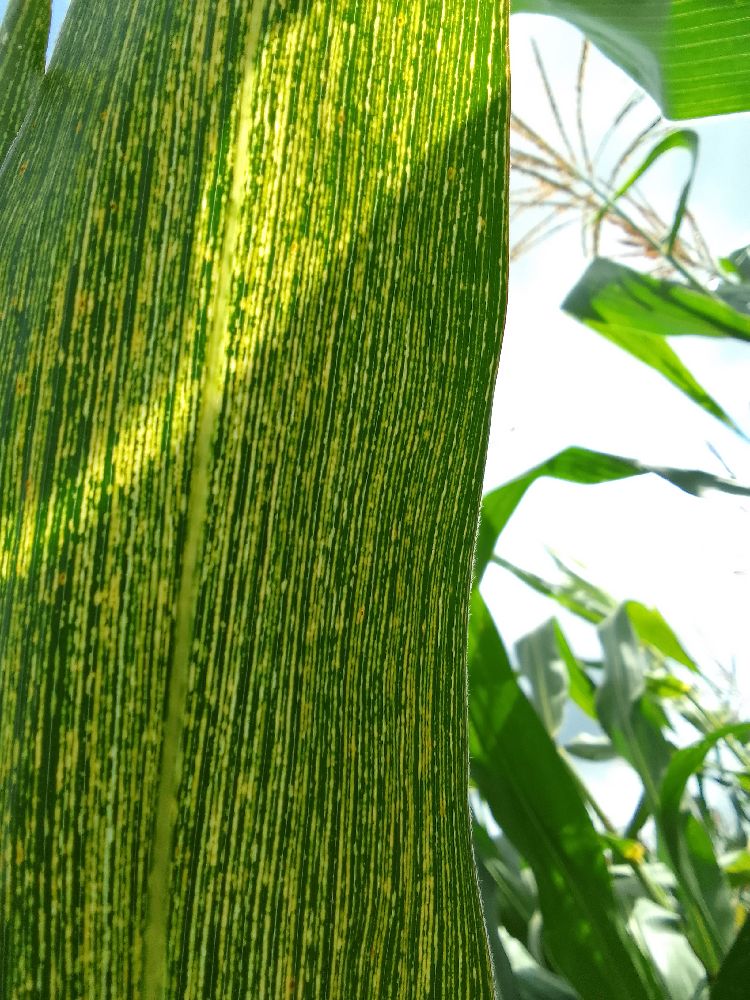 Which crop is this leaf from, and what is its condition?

maize, maize streak virus
